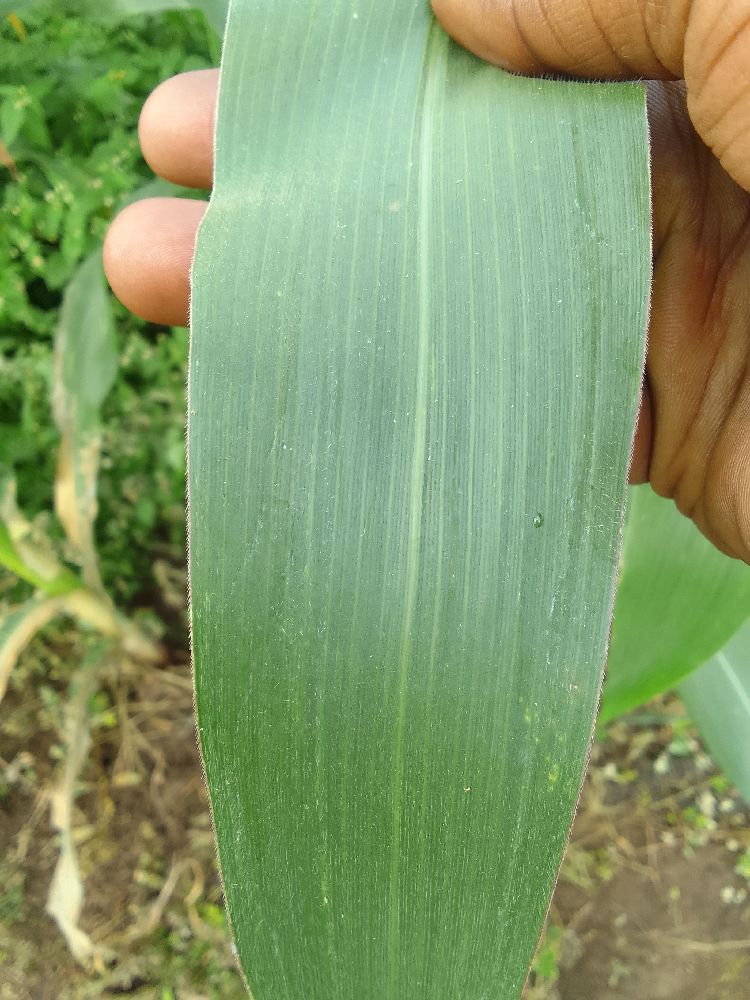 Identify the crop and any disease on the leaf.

maize, healthy
